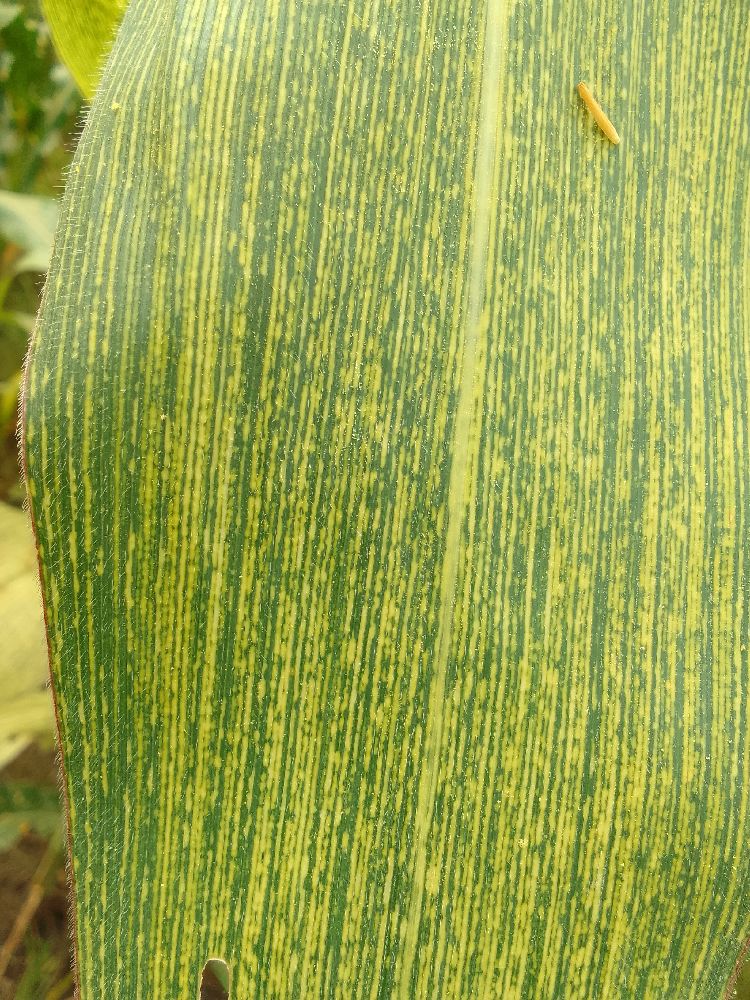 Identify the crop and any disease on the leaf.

maize, maize streak virus
